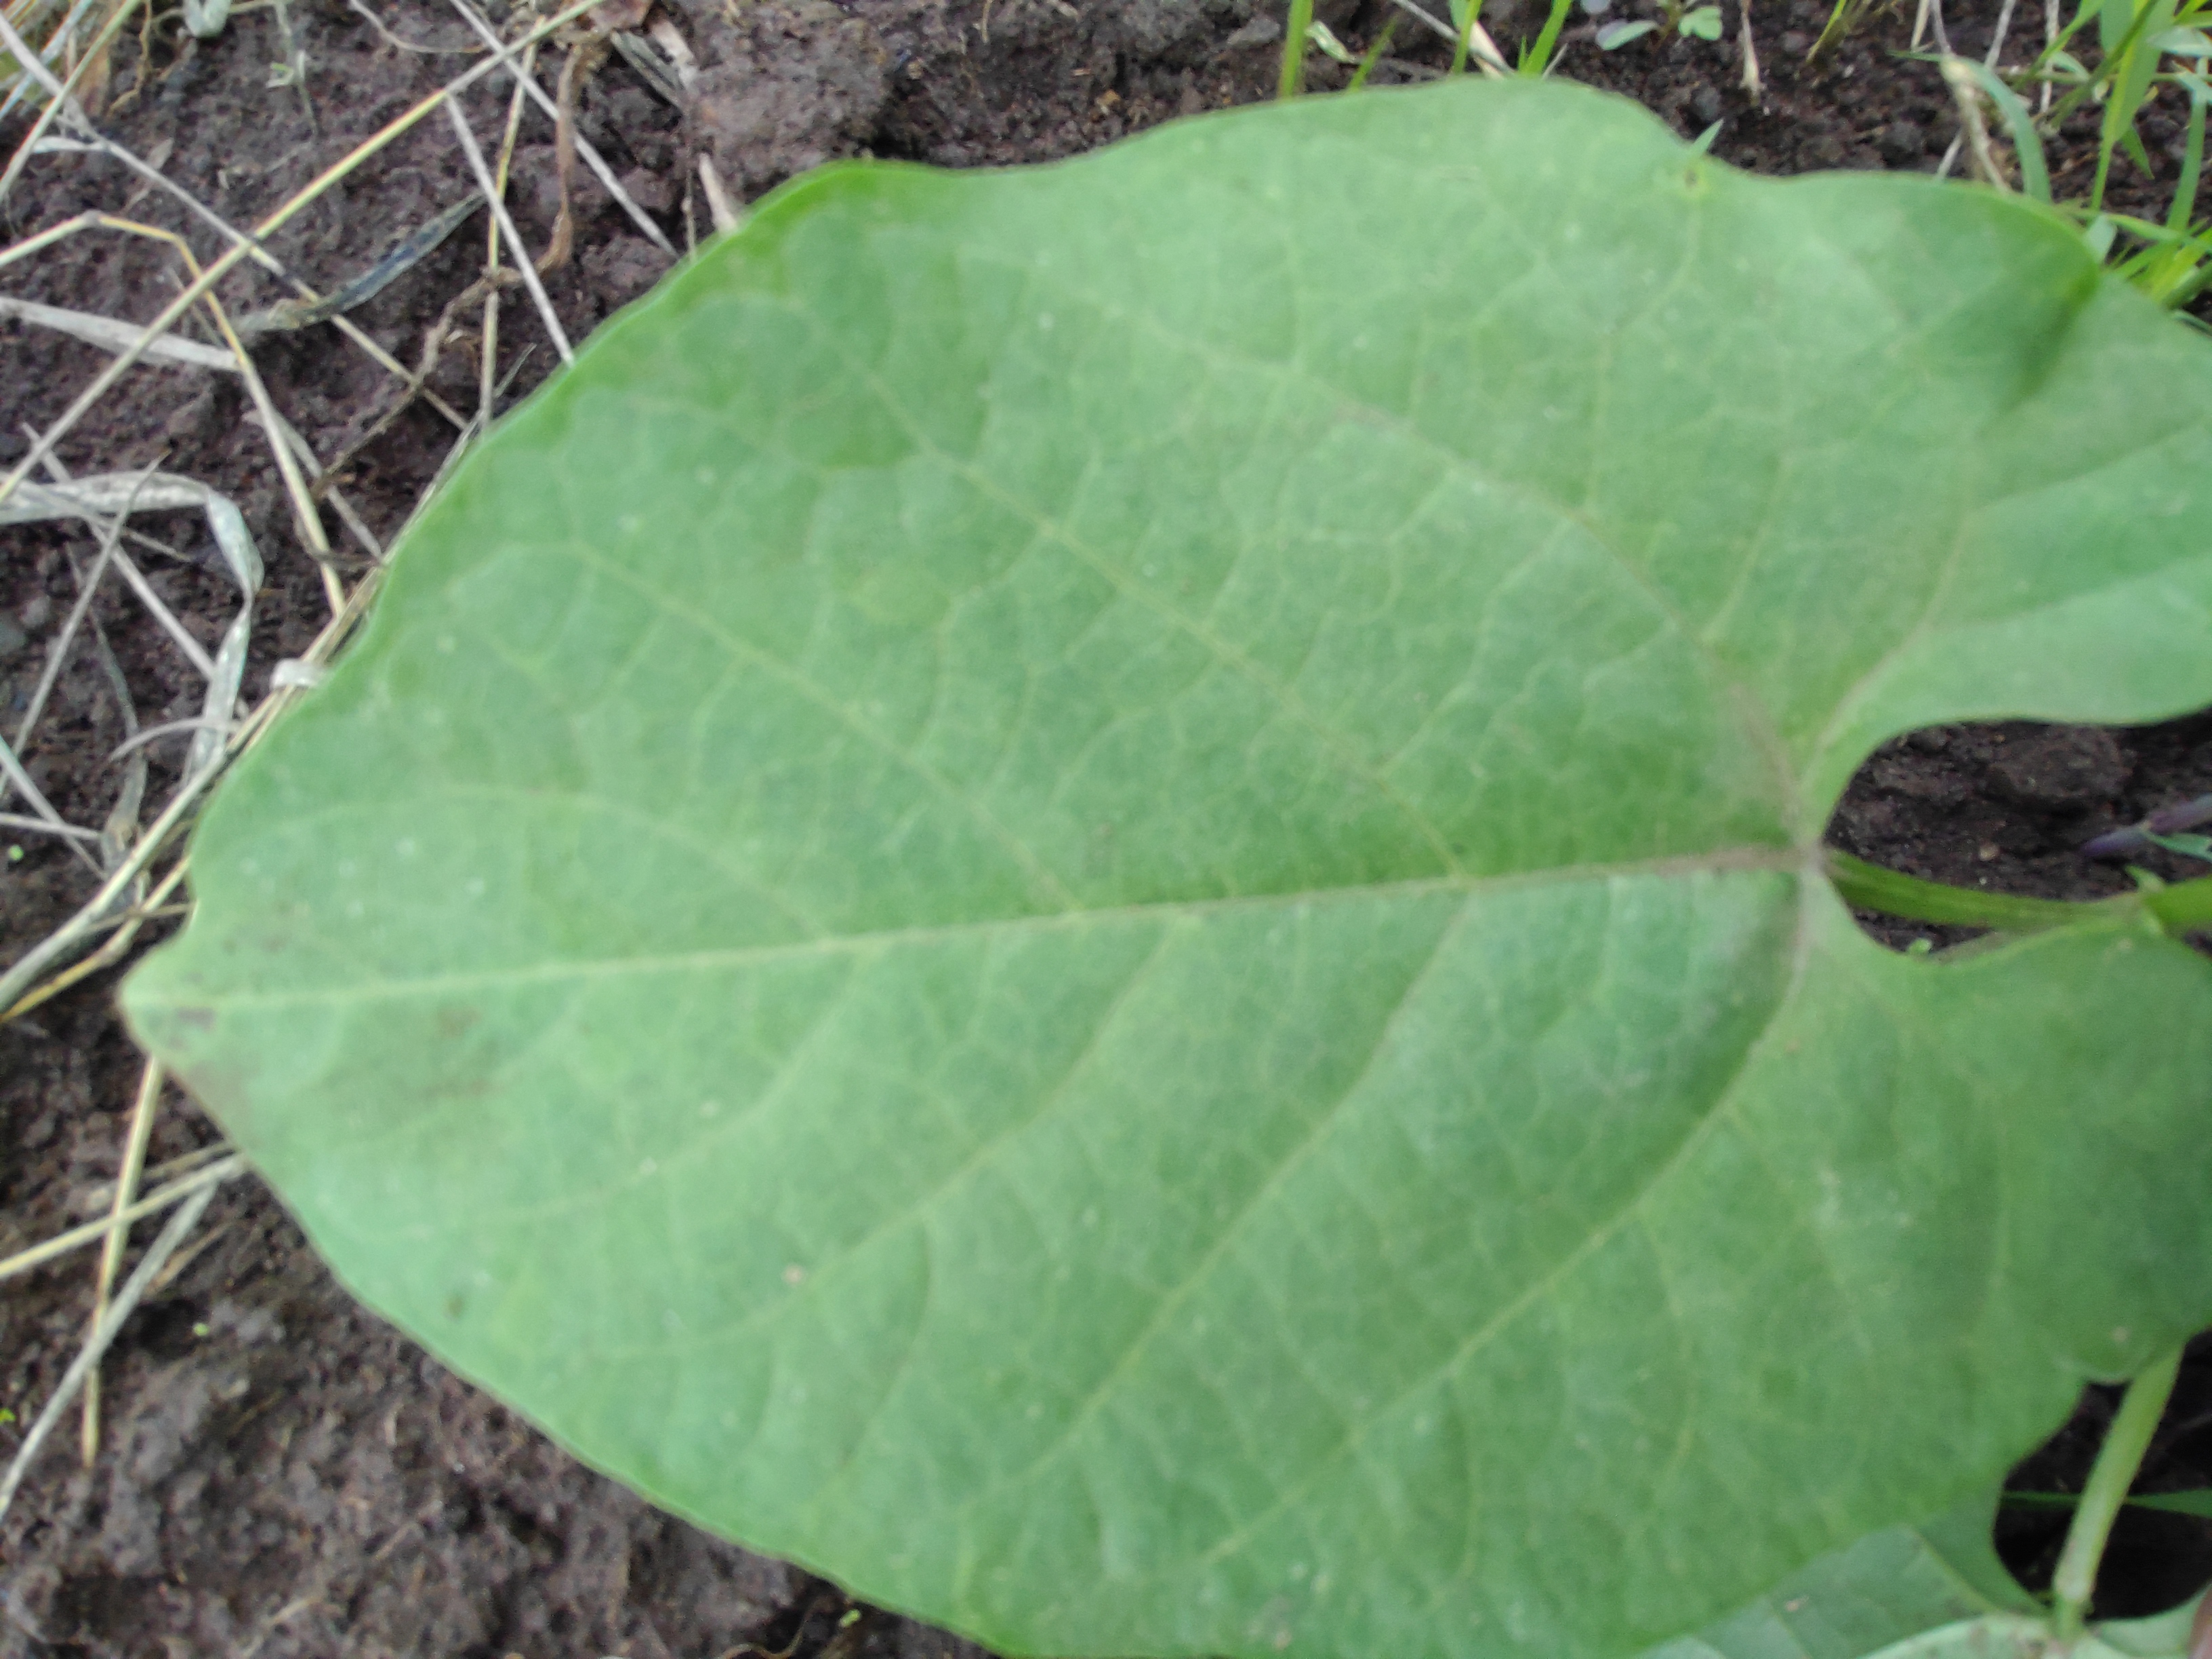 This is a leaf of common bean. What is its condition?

healthy
